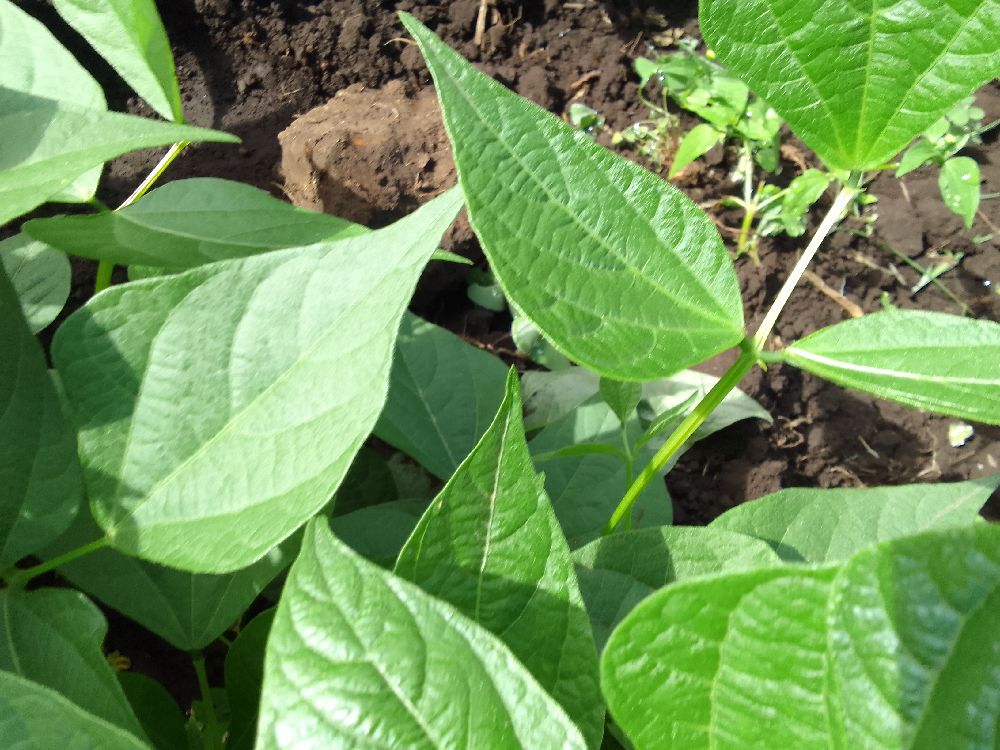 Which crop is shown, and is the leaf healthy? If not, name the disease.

common bean, healthy
